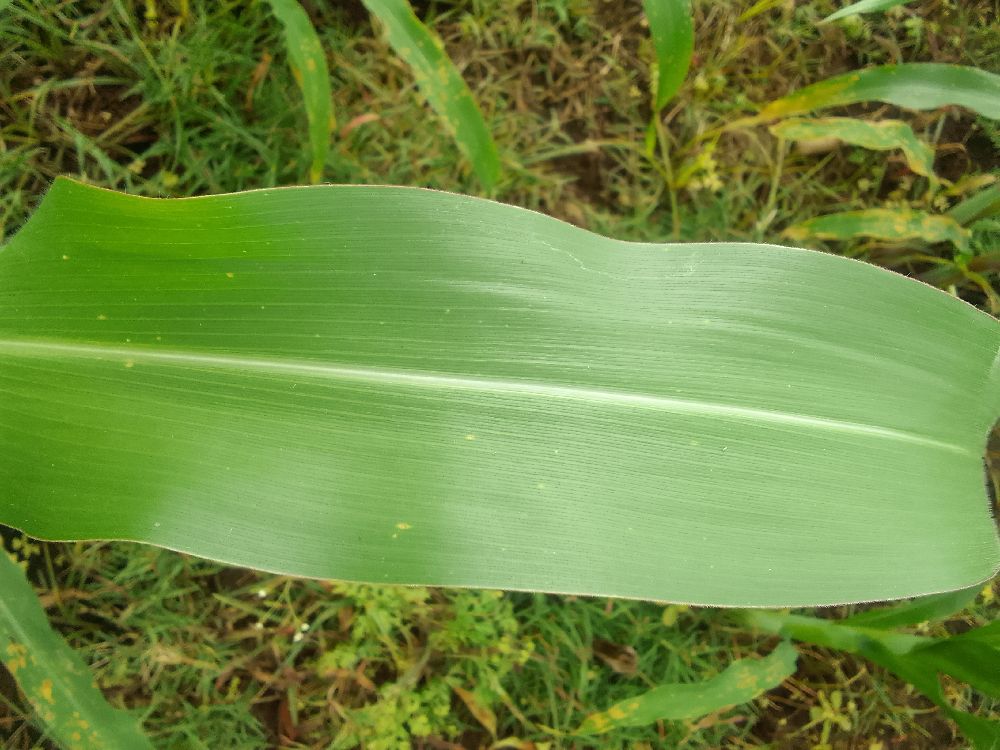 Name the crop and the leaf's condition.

maize, healthy
